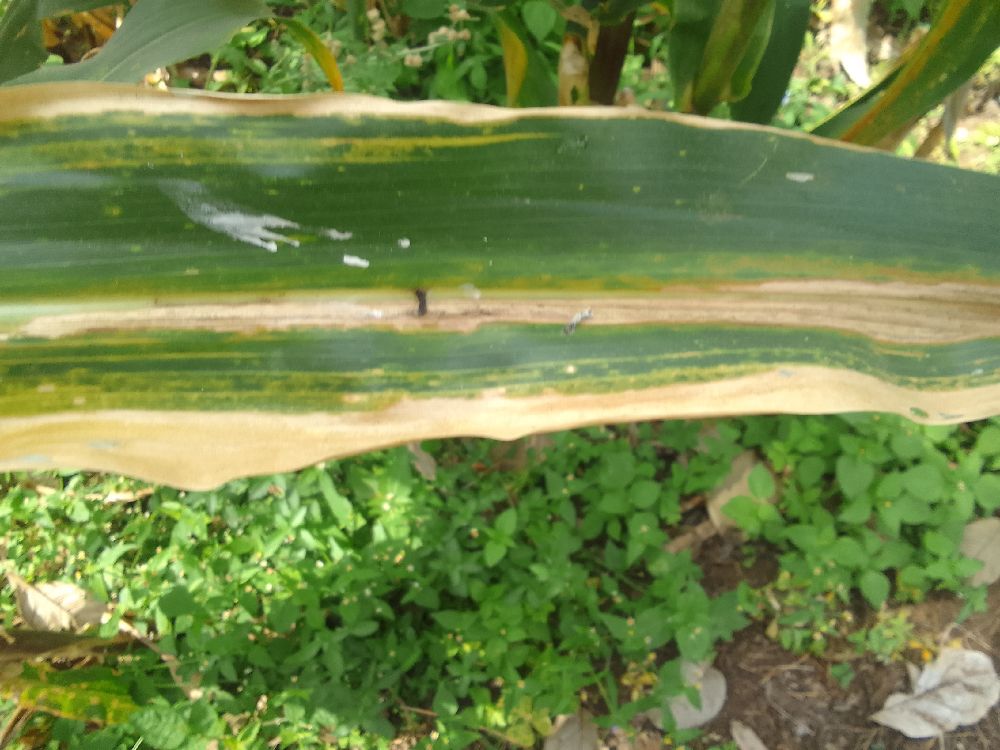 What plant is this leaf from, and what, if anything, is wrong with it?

maize, maize lethal necrosis
